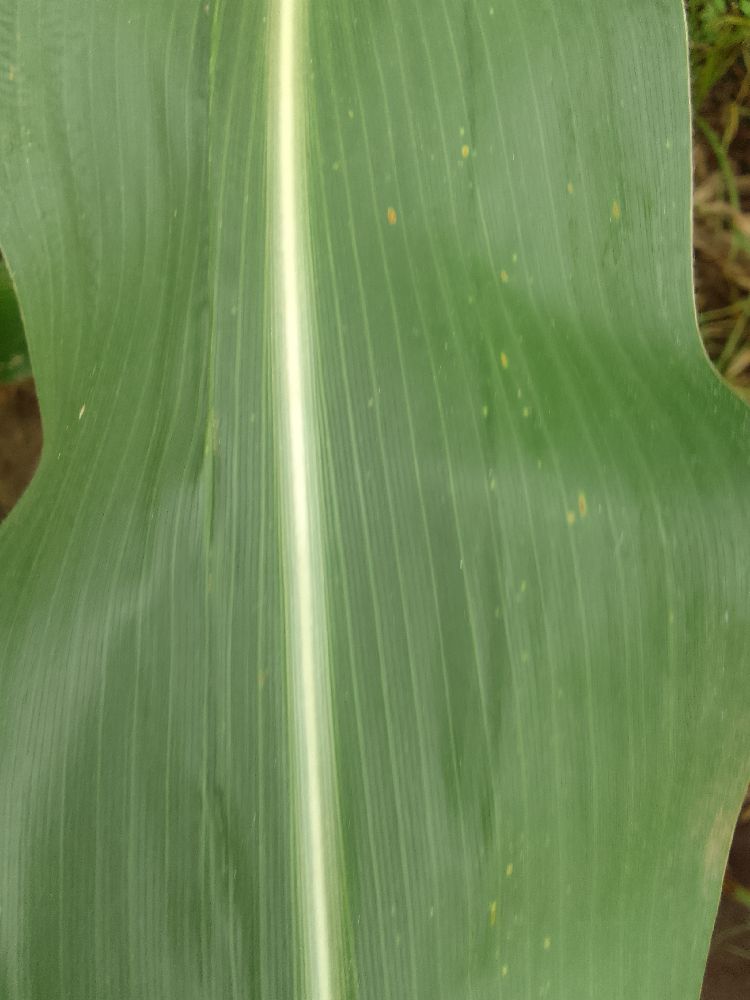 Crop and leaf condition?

maize, healthy
